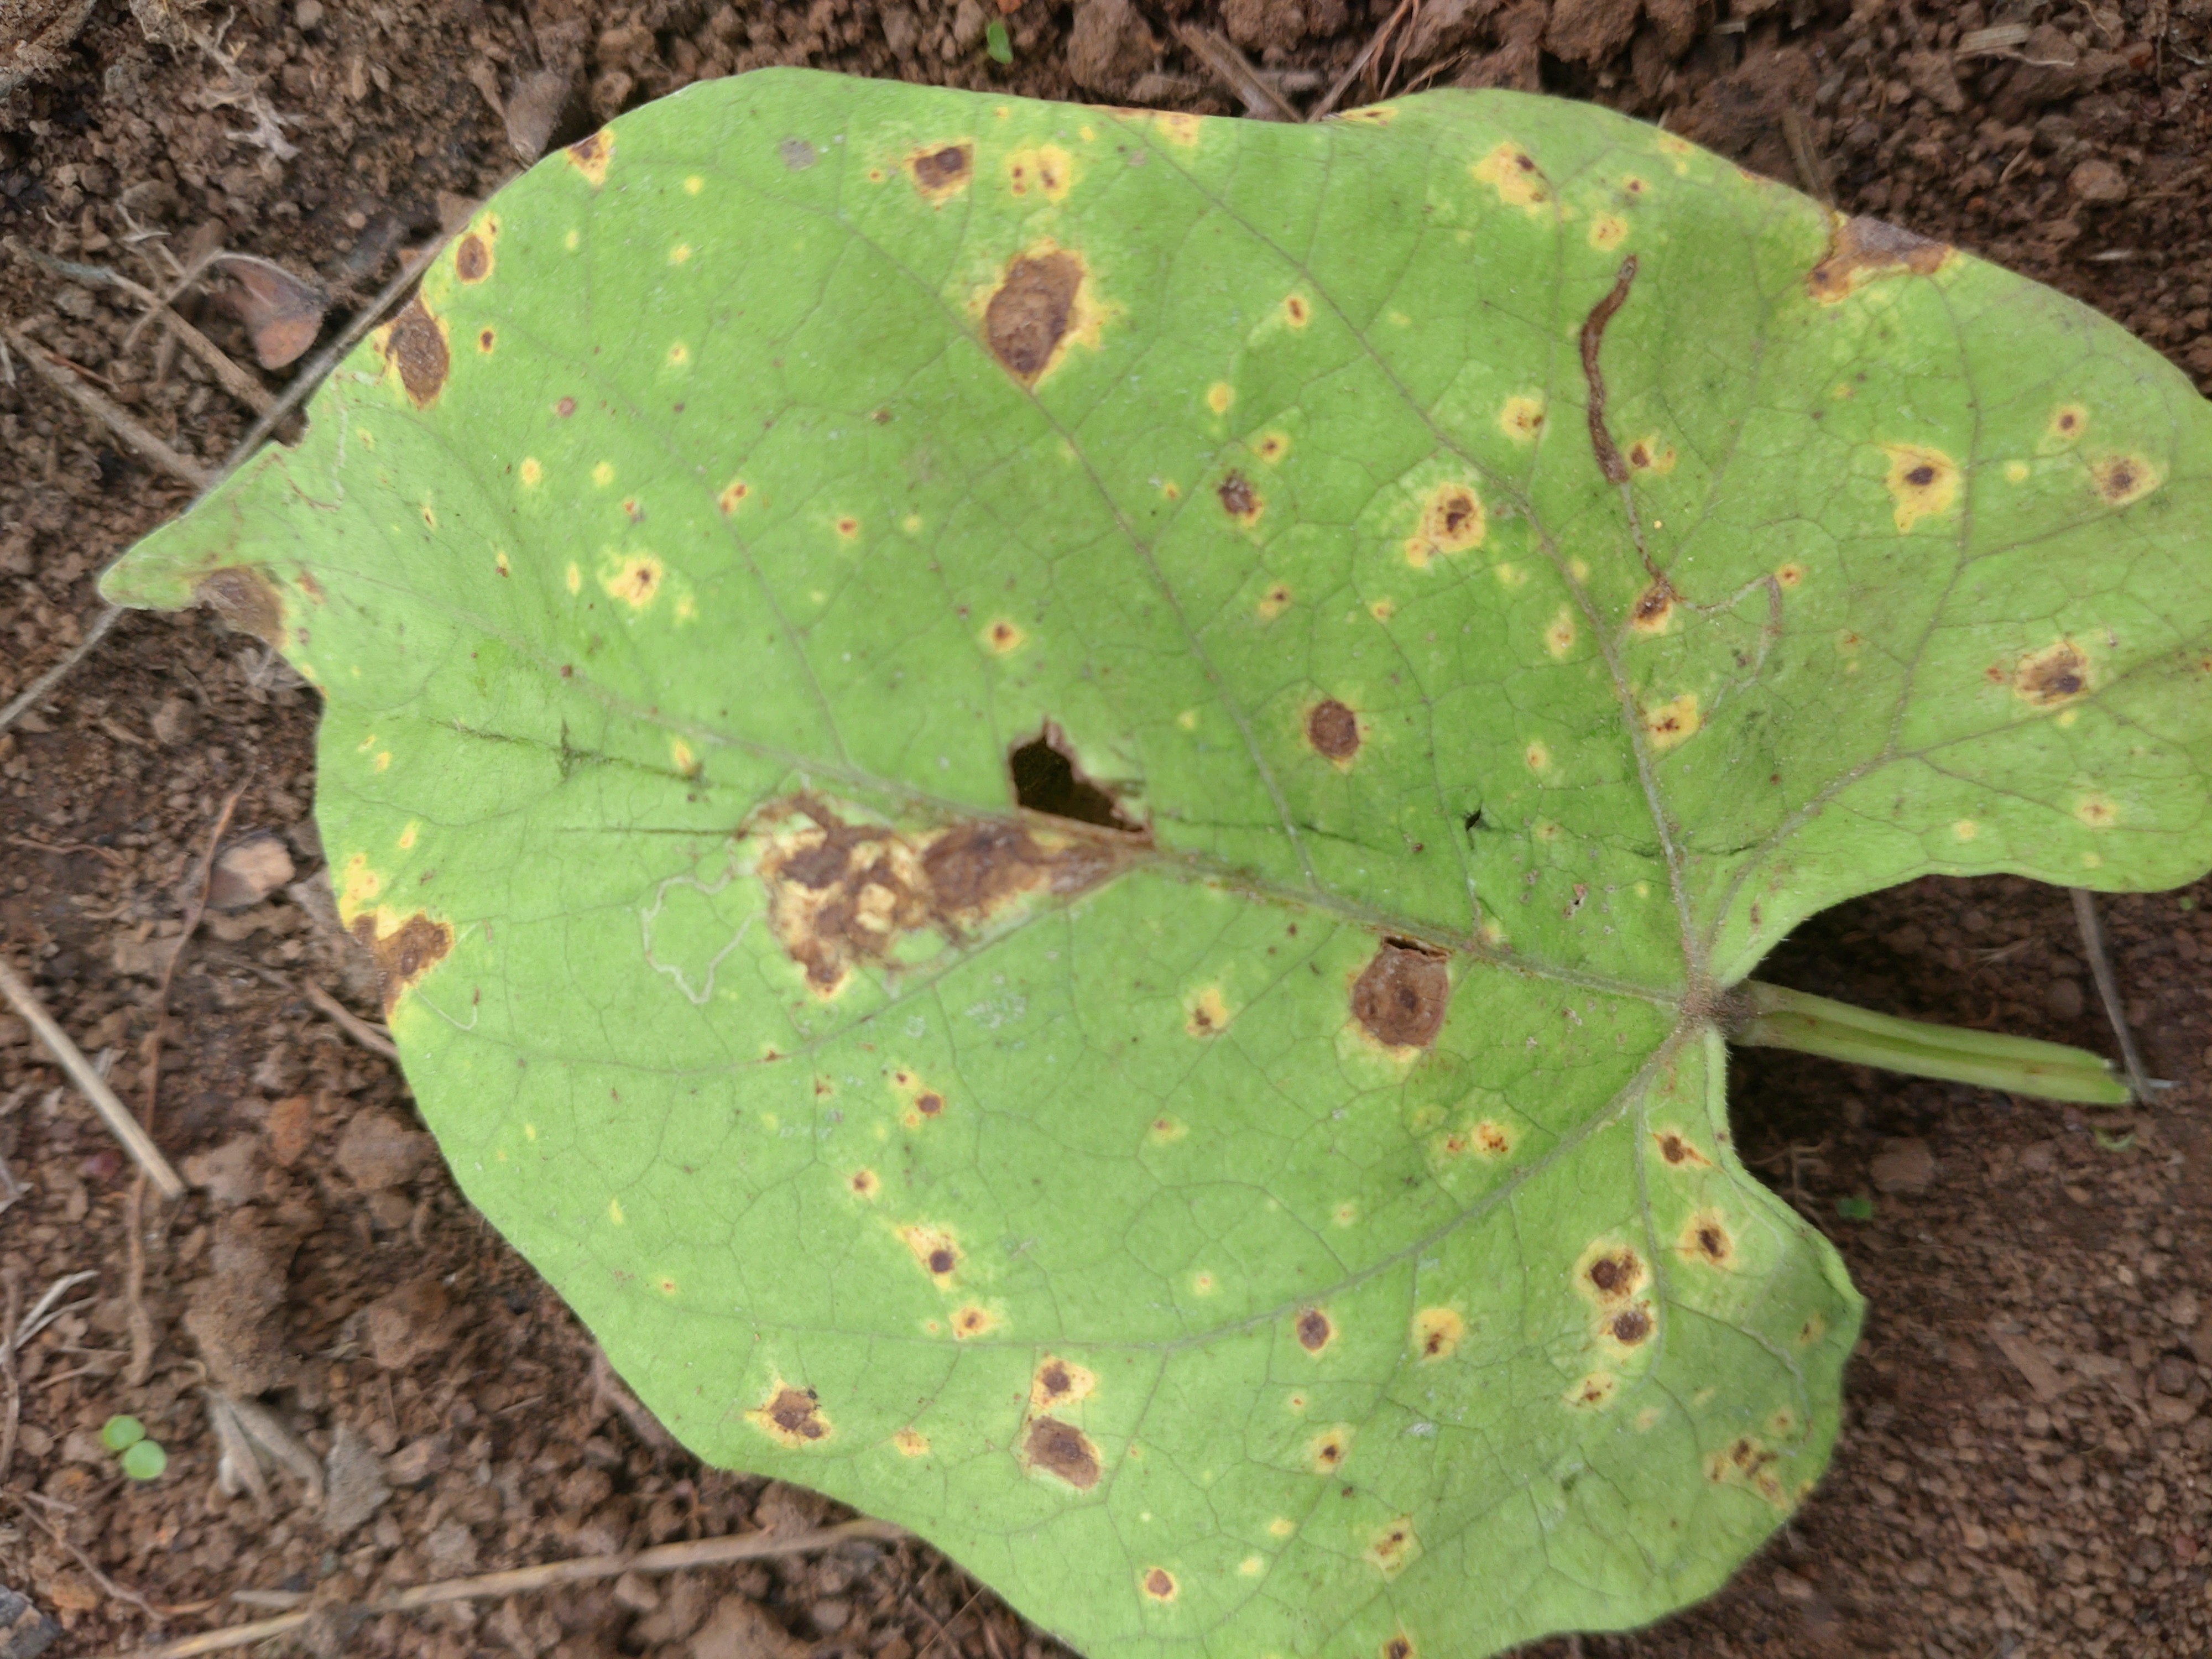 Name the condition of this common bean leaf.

rust
